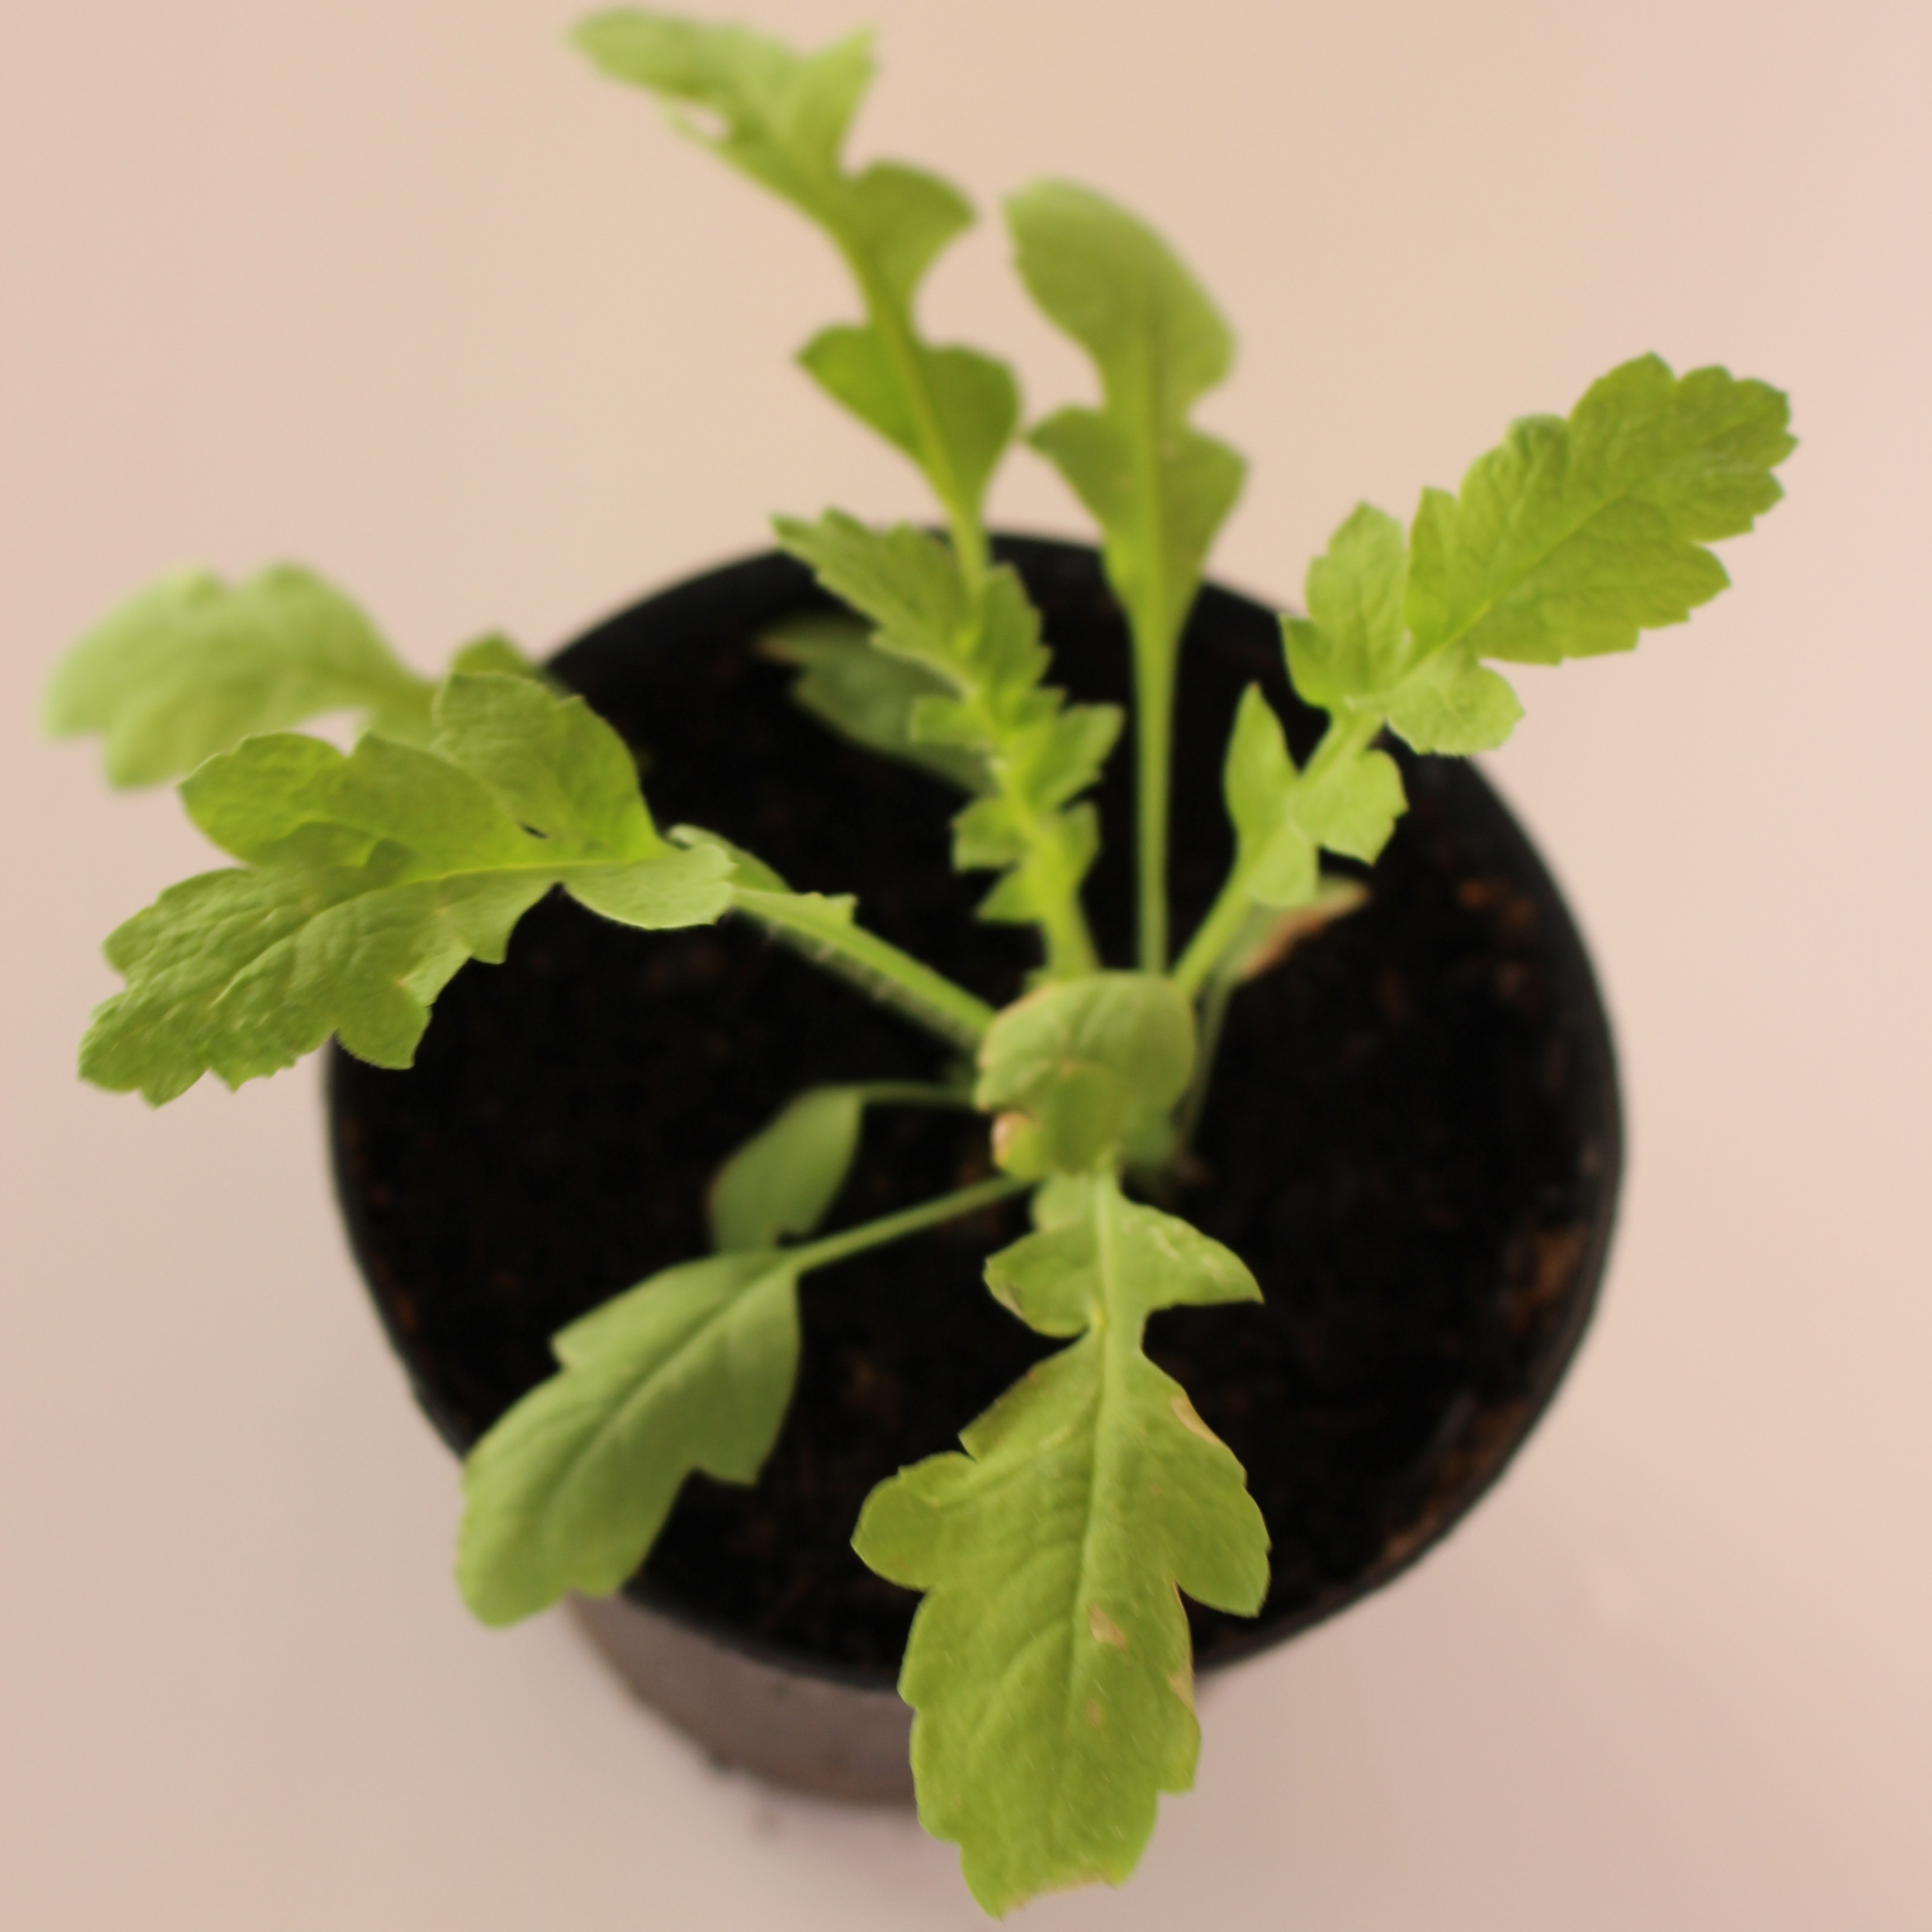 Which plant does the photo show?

Papaver rhoeas
